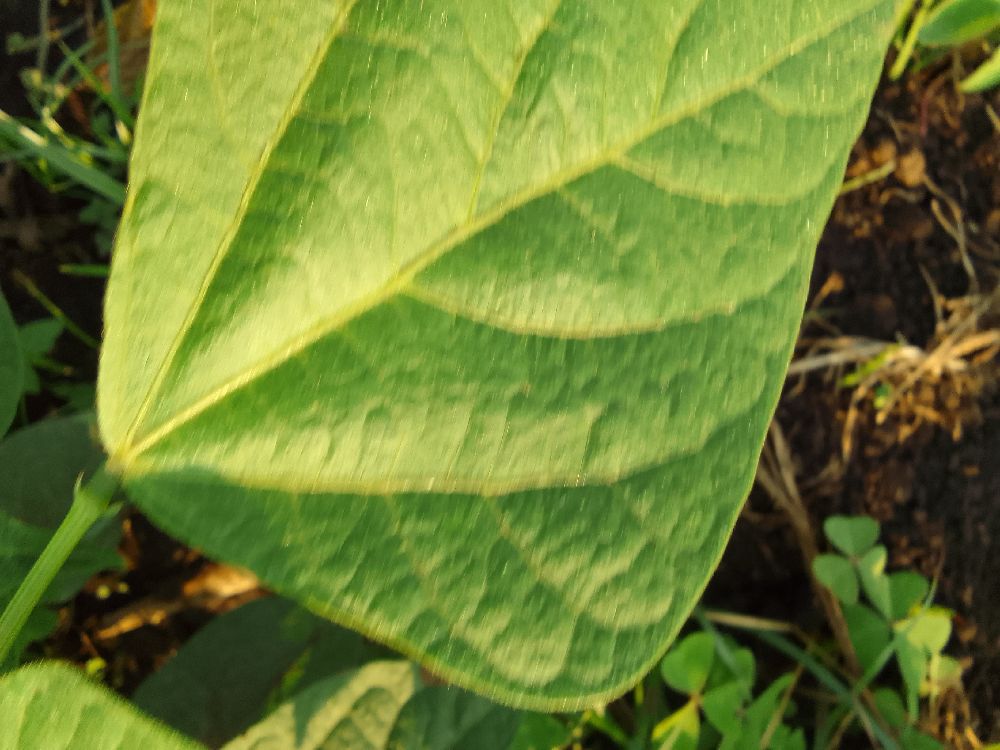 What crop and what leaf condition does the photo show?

common bean, healthy
